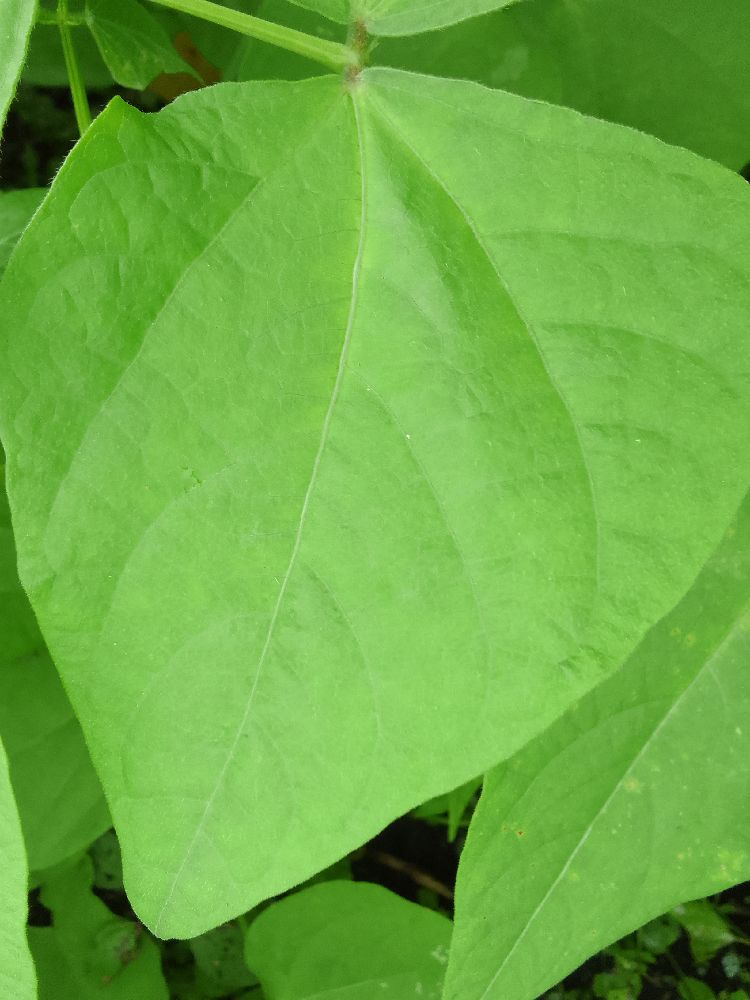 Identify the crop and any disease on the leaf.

common bean, healthy
